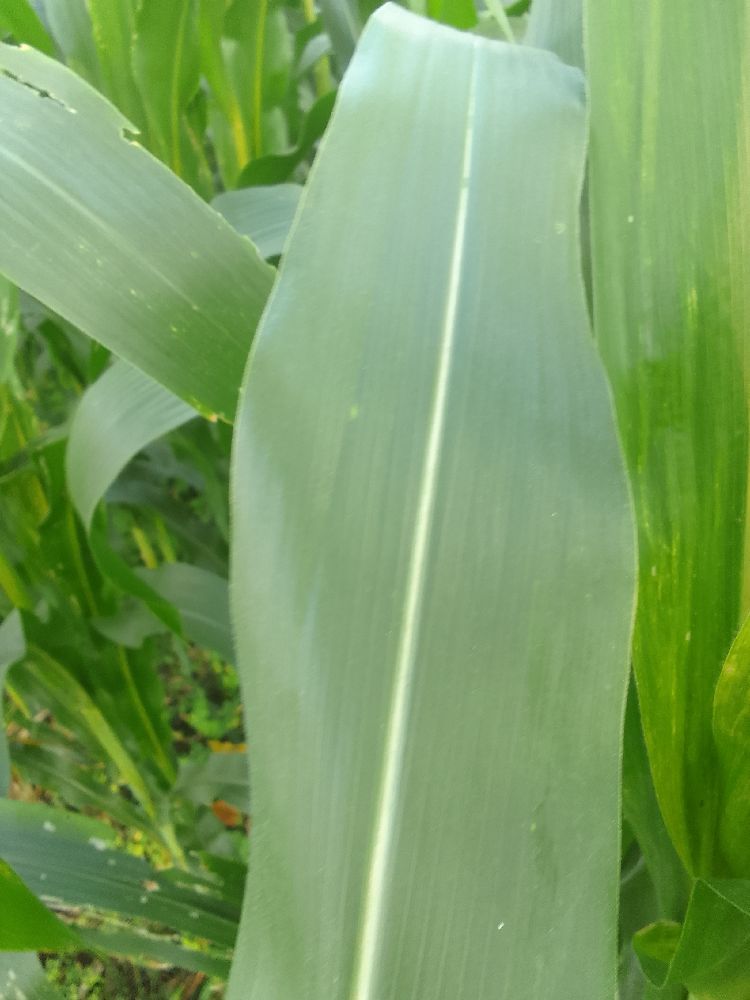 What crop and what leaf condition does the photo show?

maize, healthy
